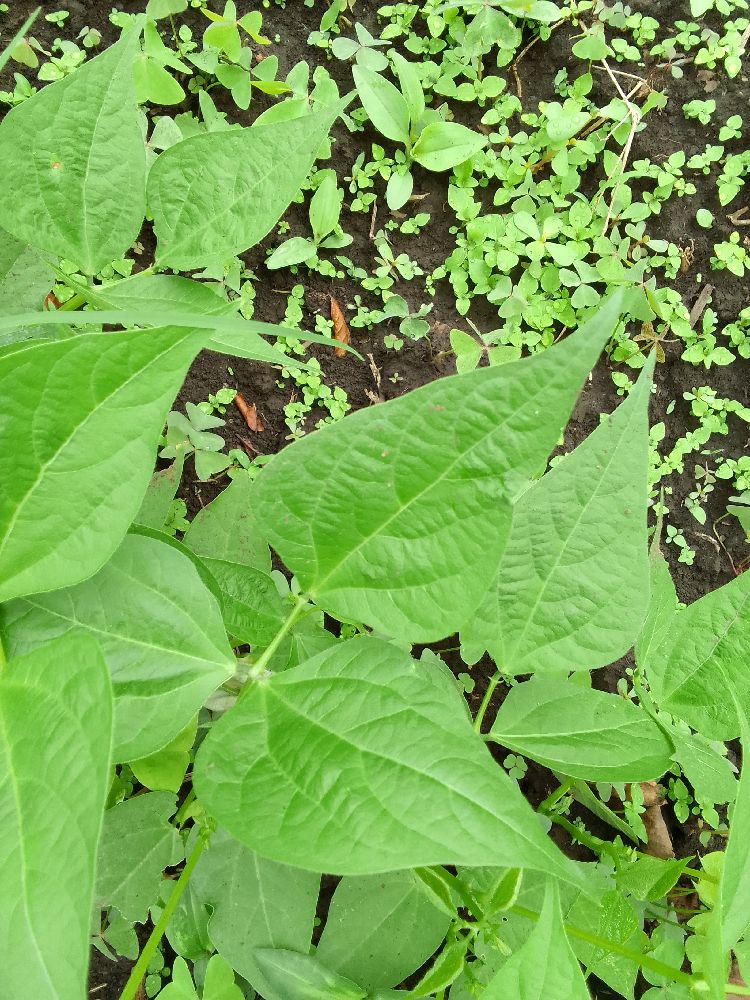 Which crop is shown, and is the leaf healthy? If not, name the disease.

common bean, healthy
